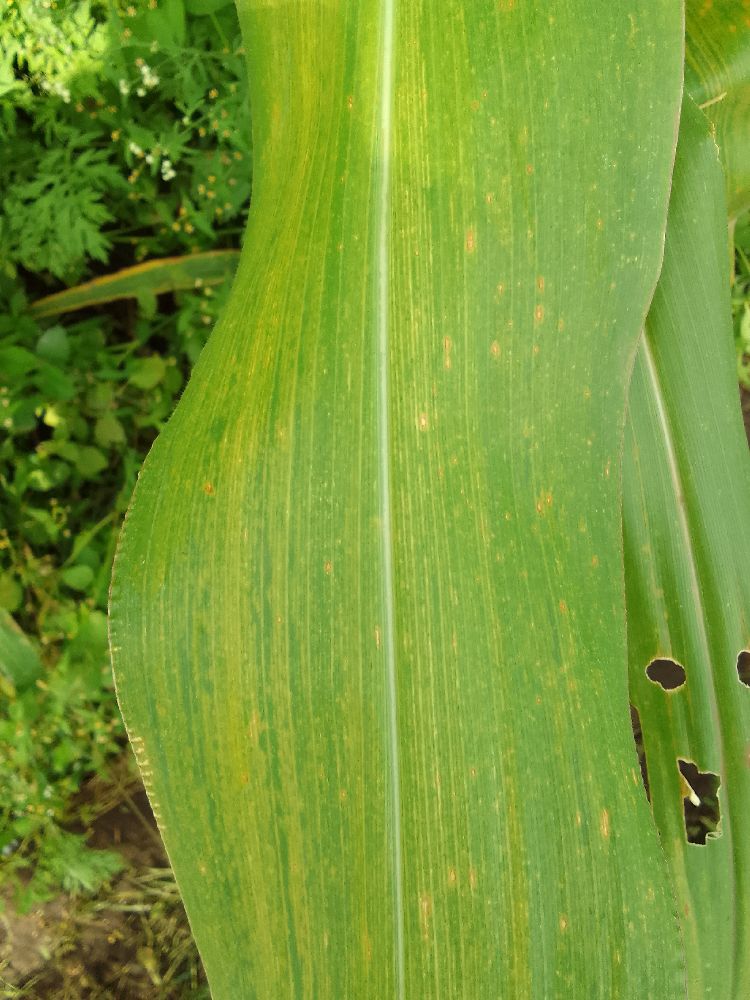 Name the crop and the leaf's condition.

maize, maize lethal necrosis
